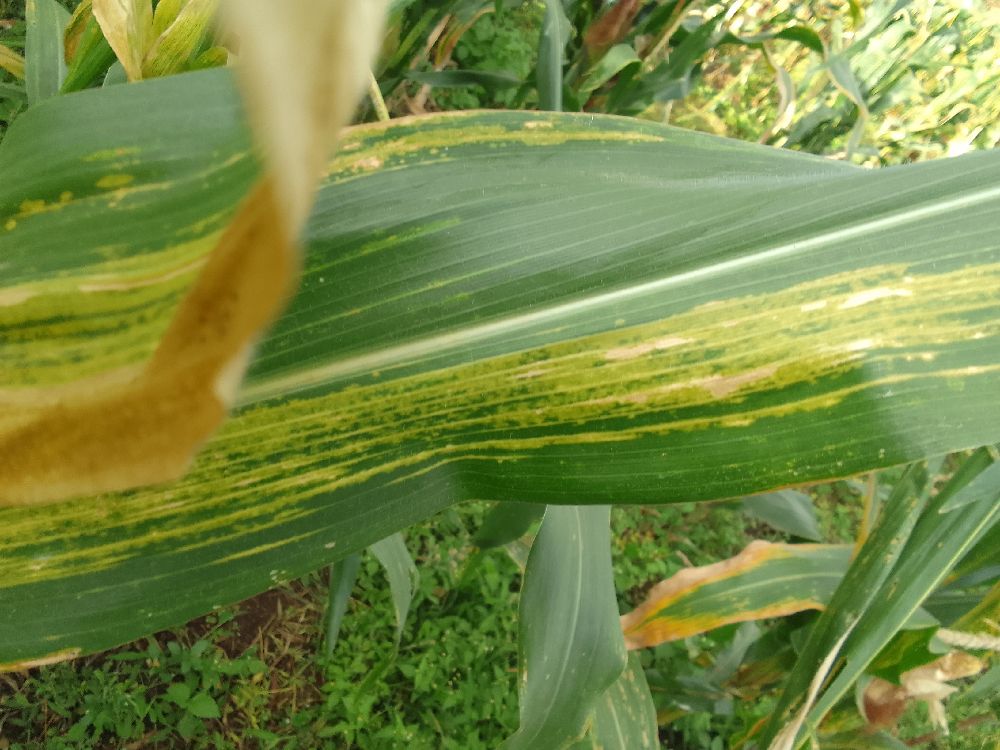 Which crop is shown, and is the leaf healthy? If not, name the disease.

maize, maize lethal necrosis
